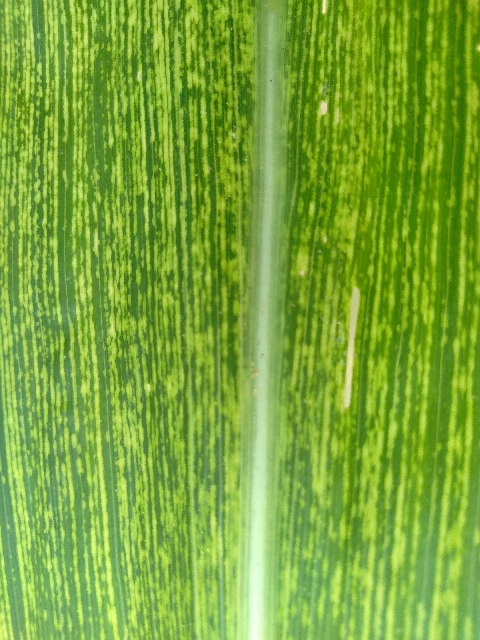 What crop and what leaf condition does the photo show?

maize, maize streak virus
